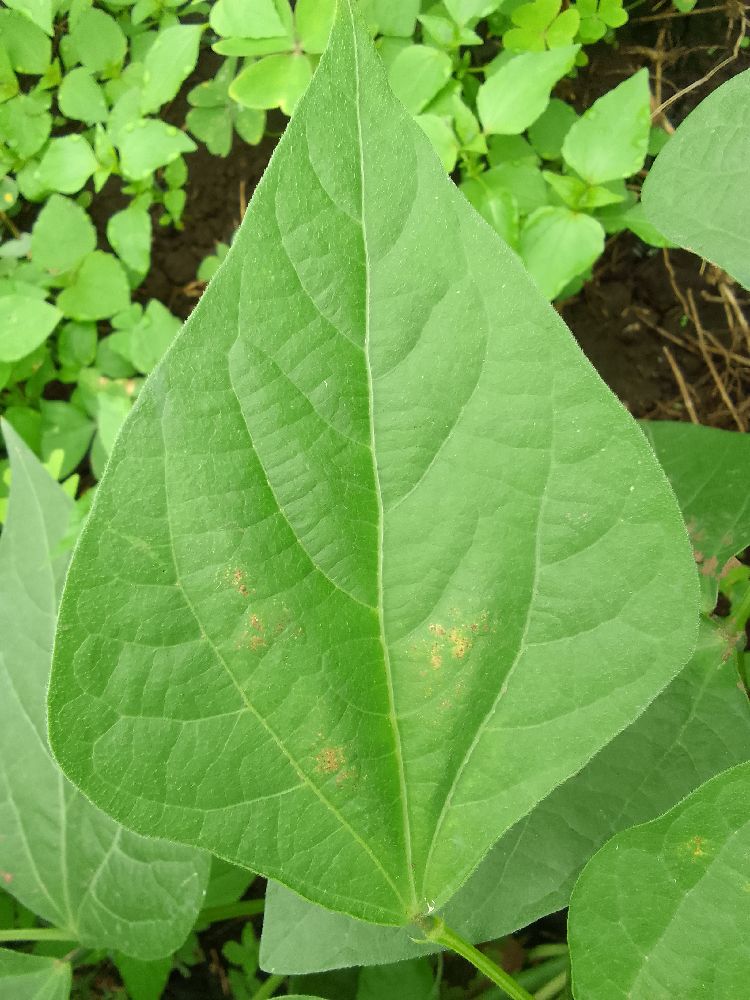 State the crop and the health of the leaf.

common bean, healthy
